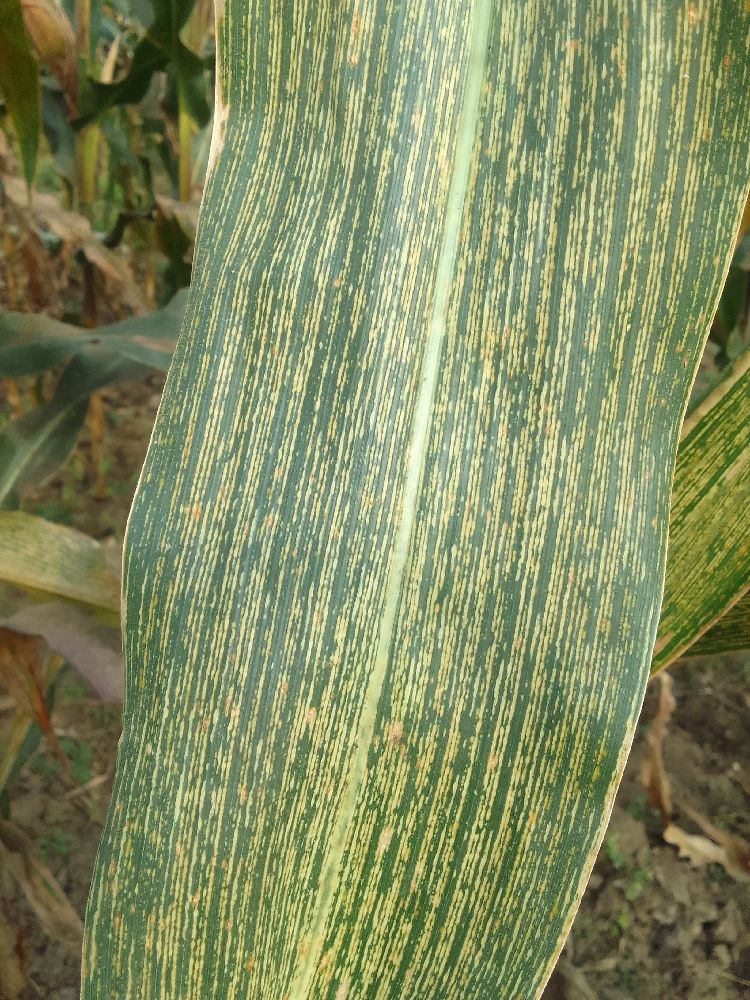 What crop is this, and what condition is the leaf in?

maize, maize streak virus
